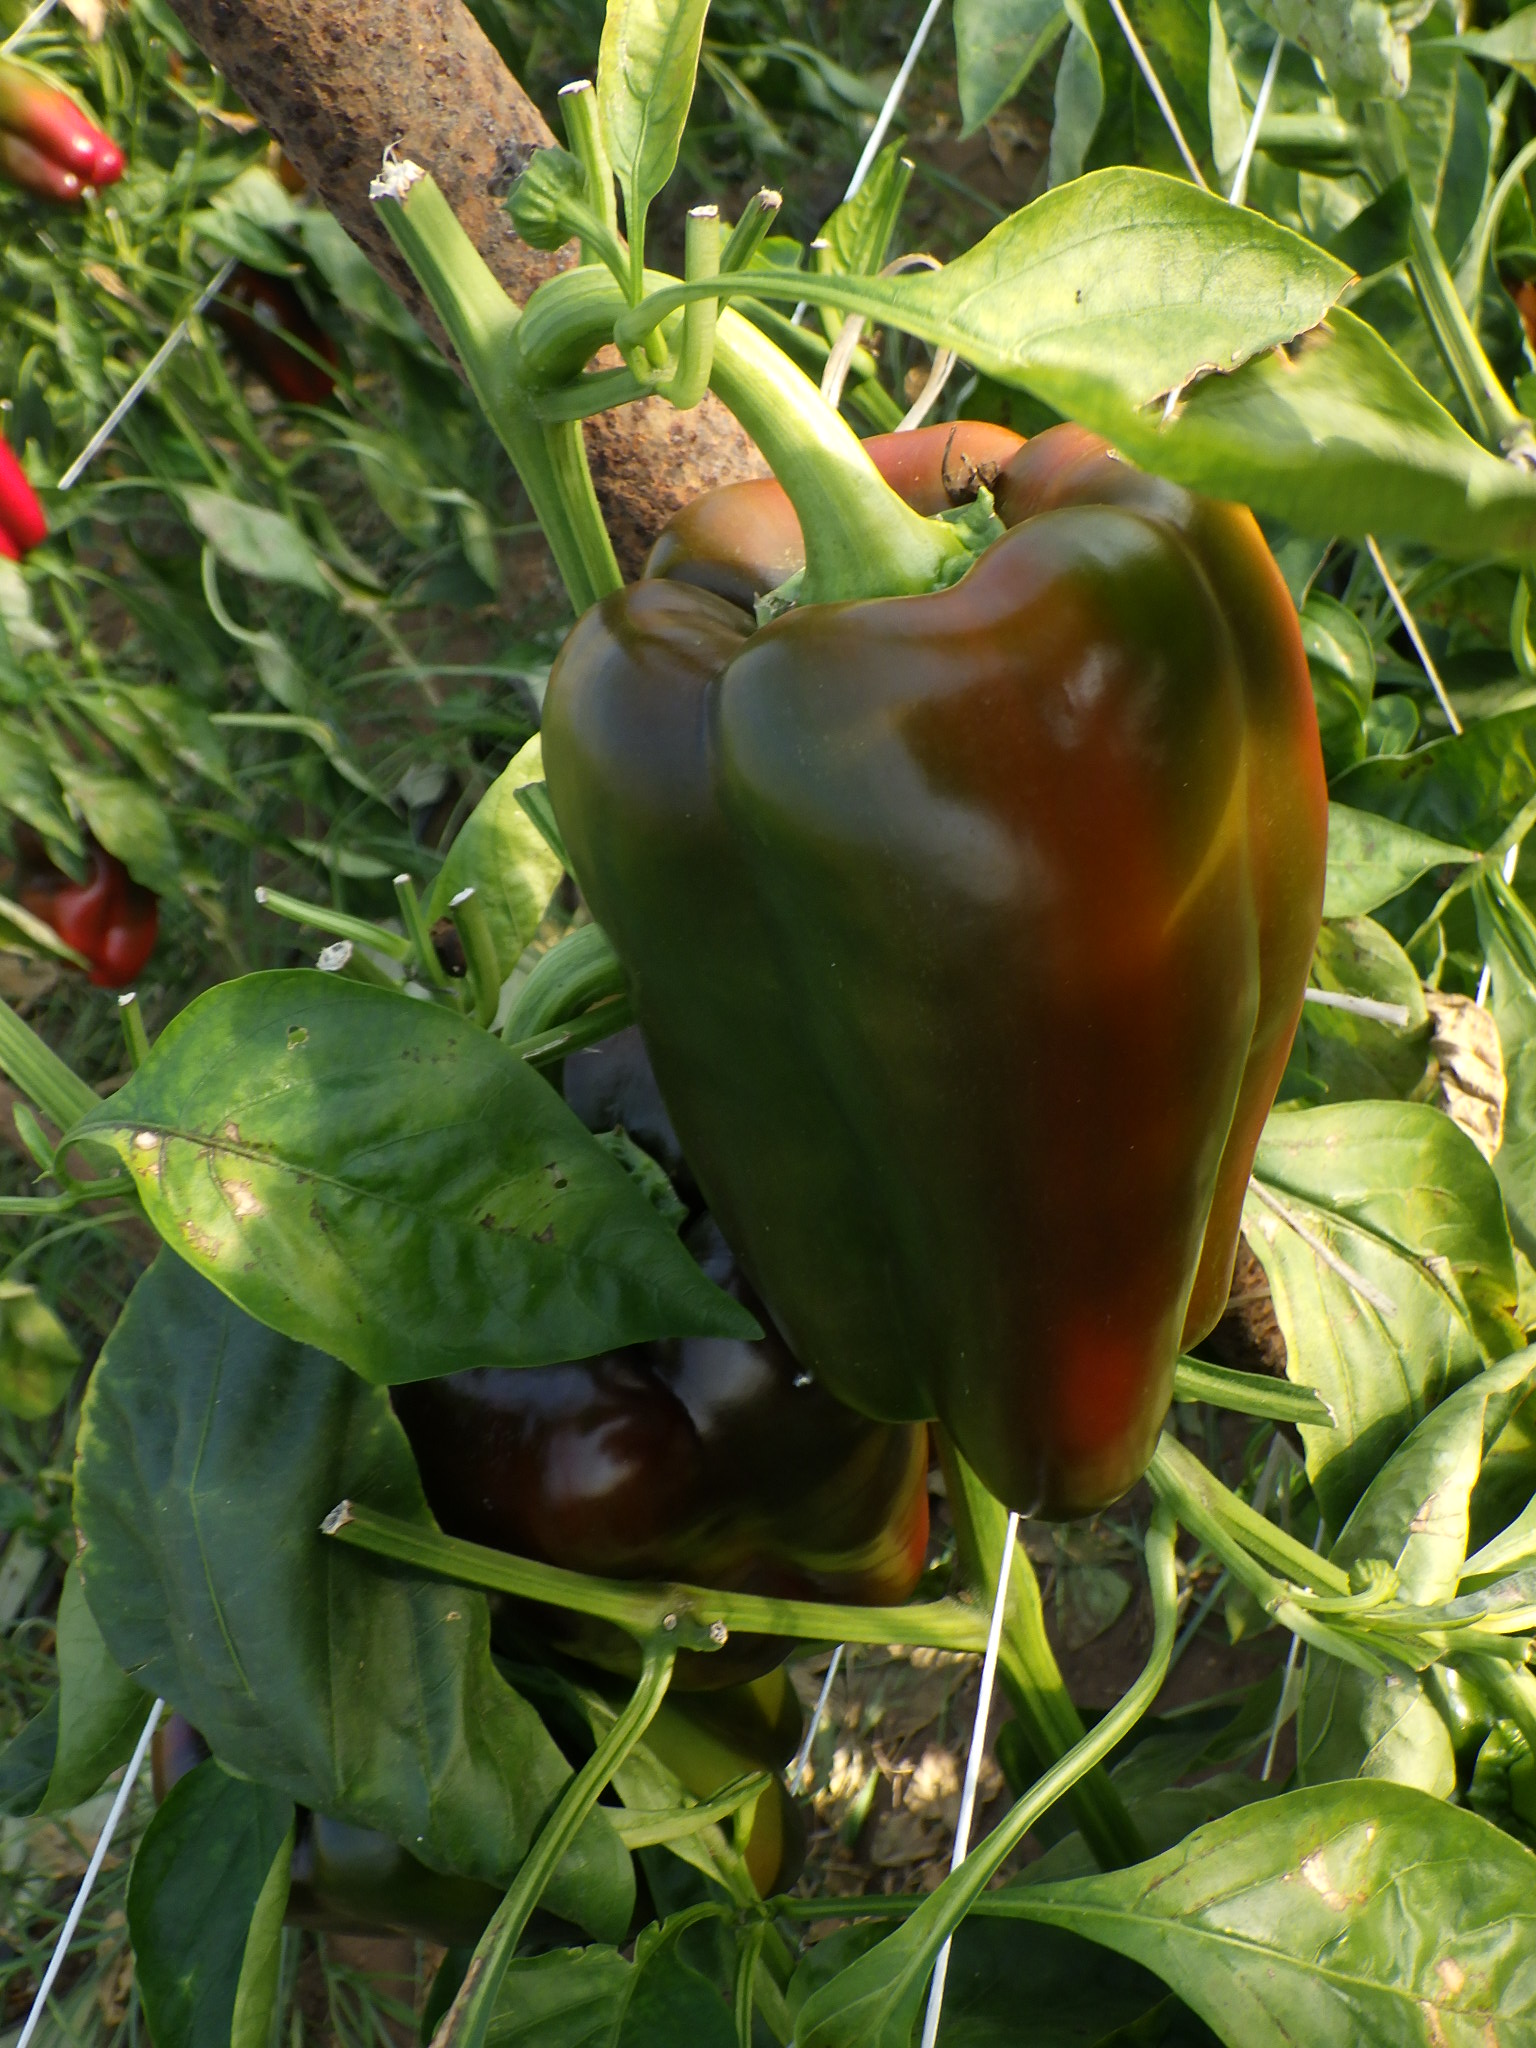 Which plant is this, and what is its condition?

bell pepper, healthy
